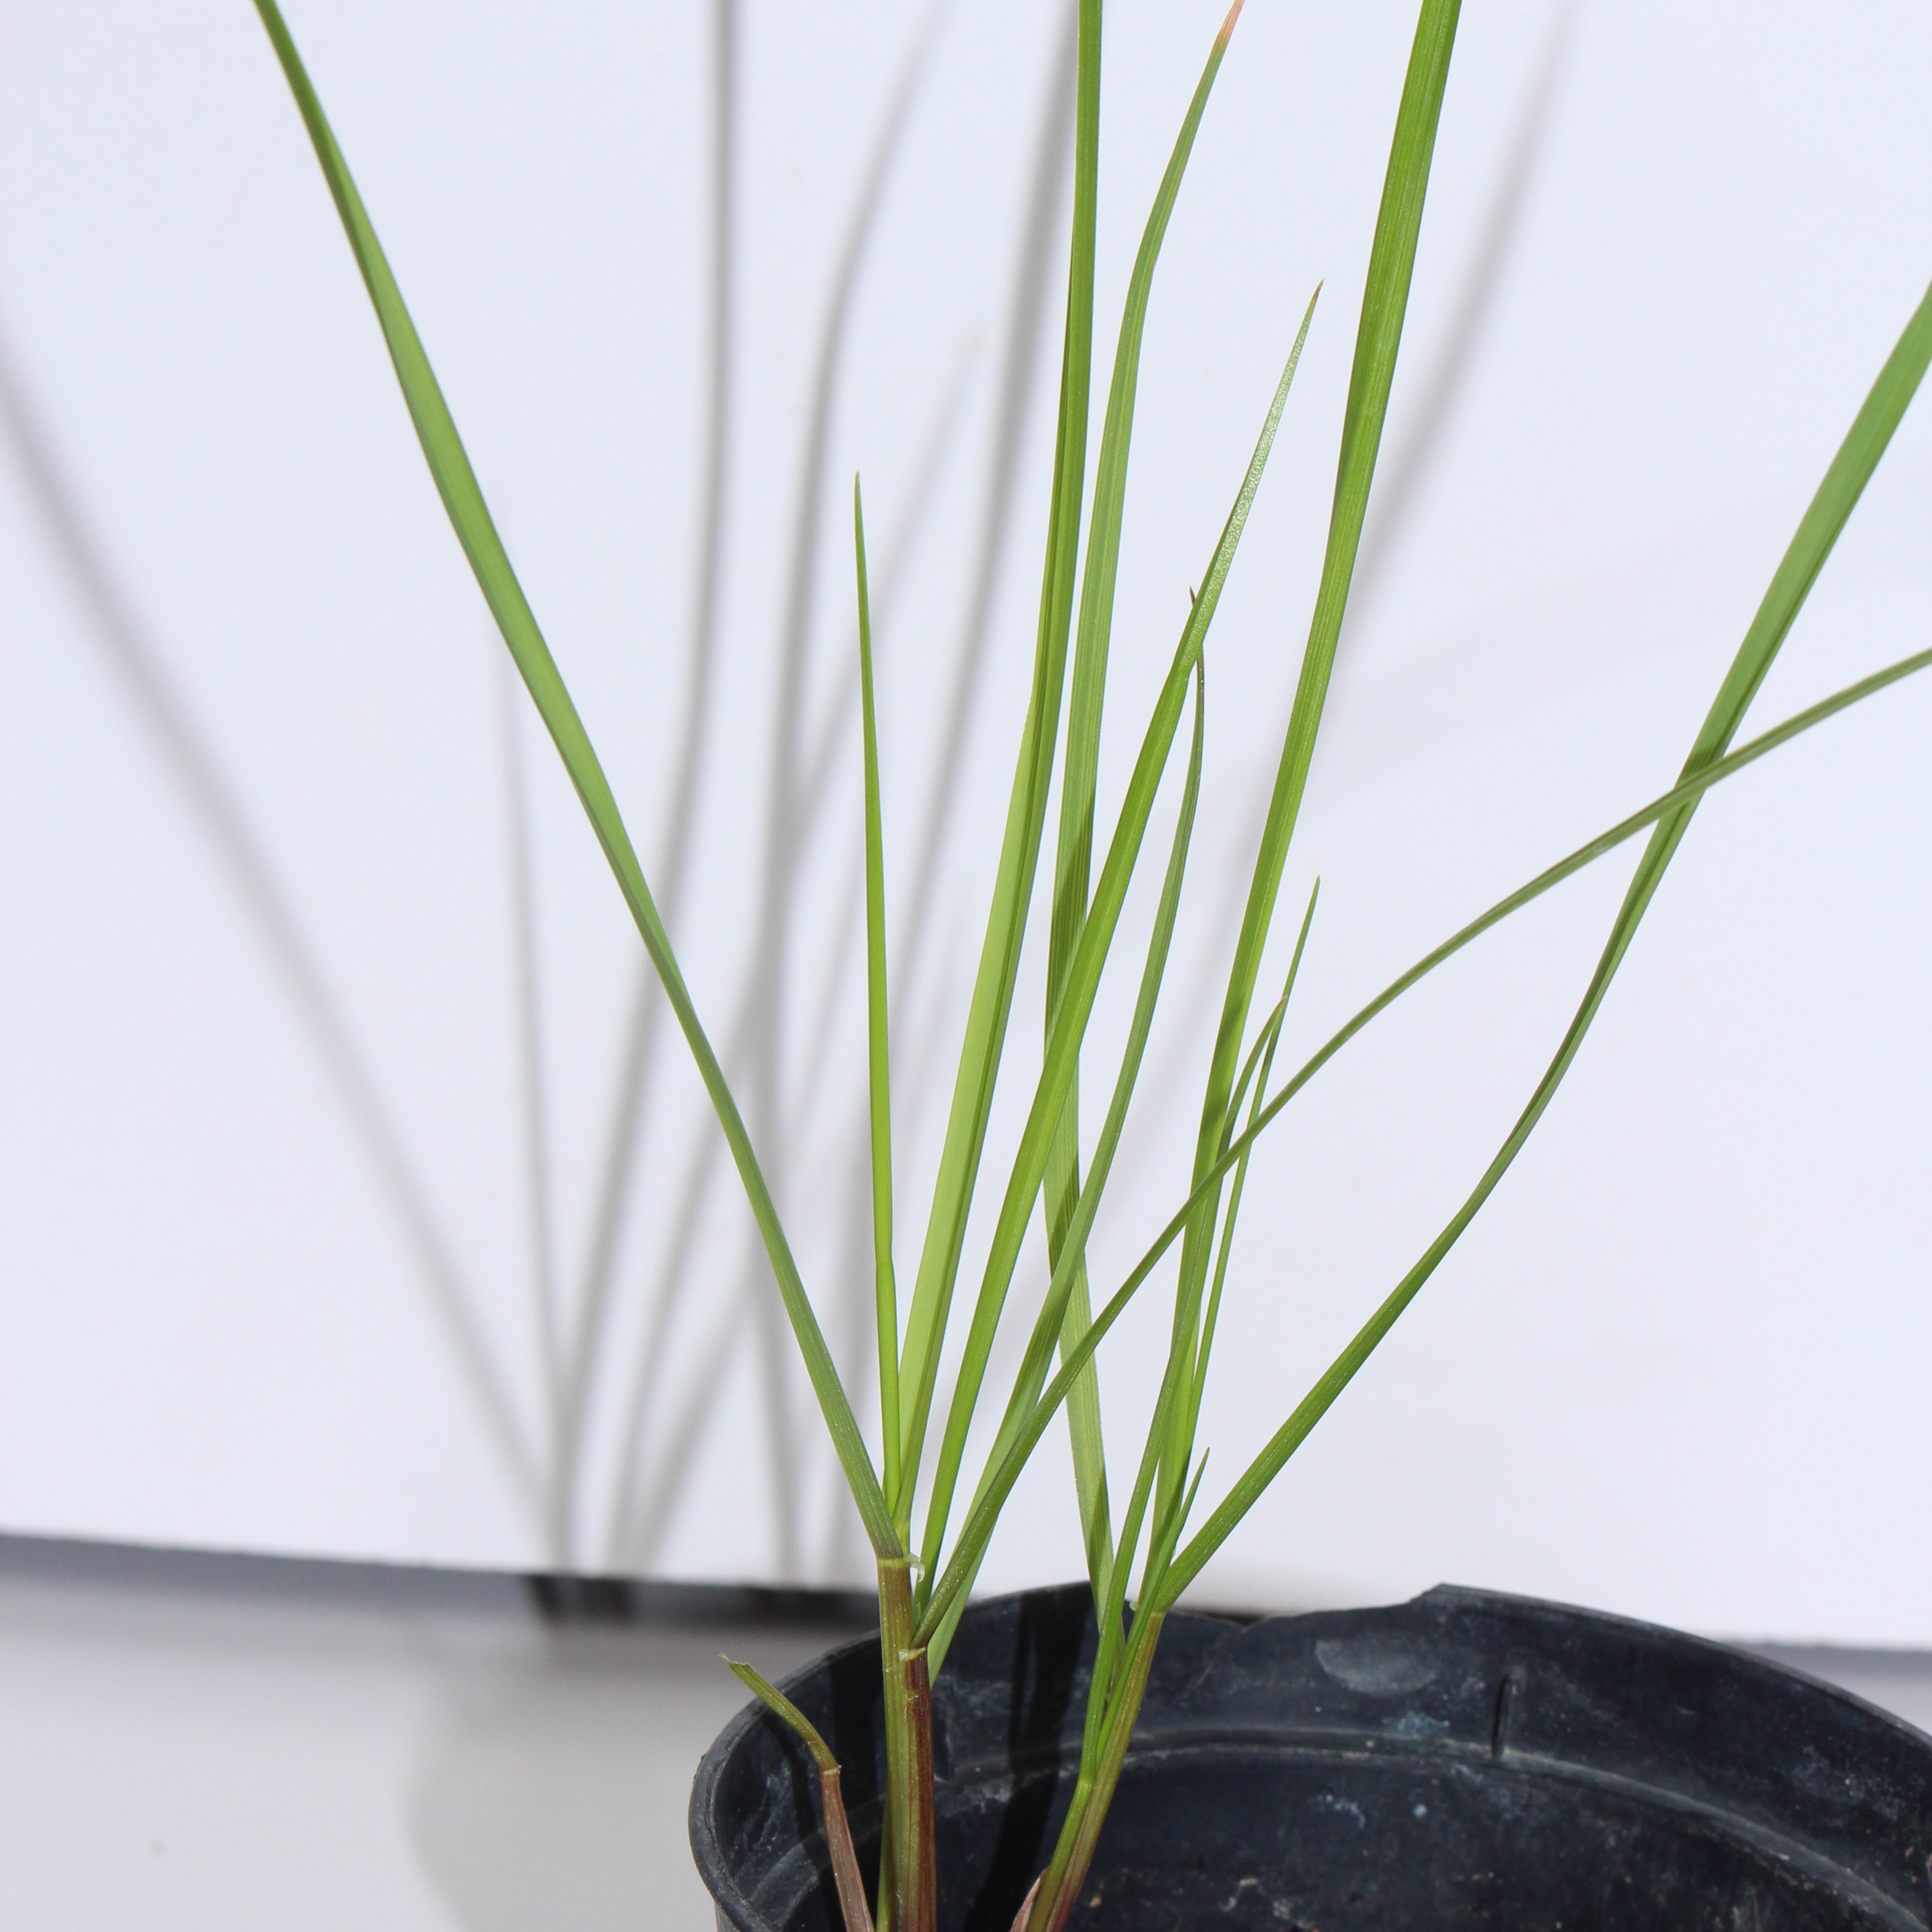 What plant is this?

Lolium multiflorum
